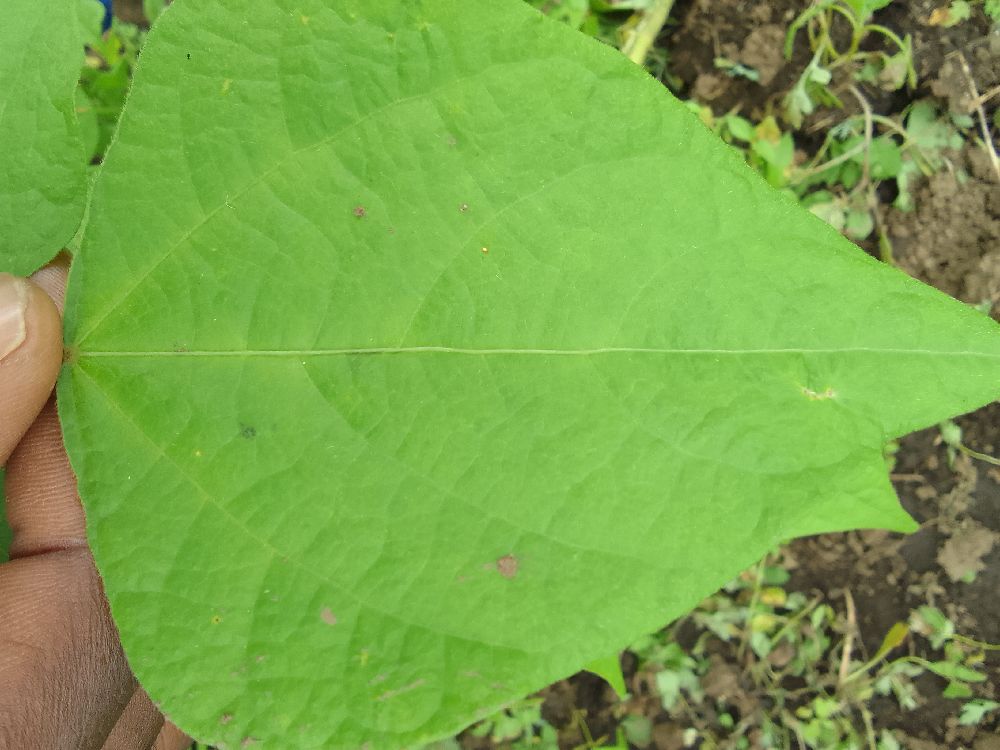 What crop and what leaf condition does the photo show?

common bean, healthy
